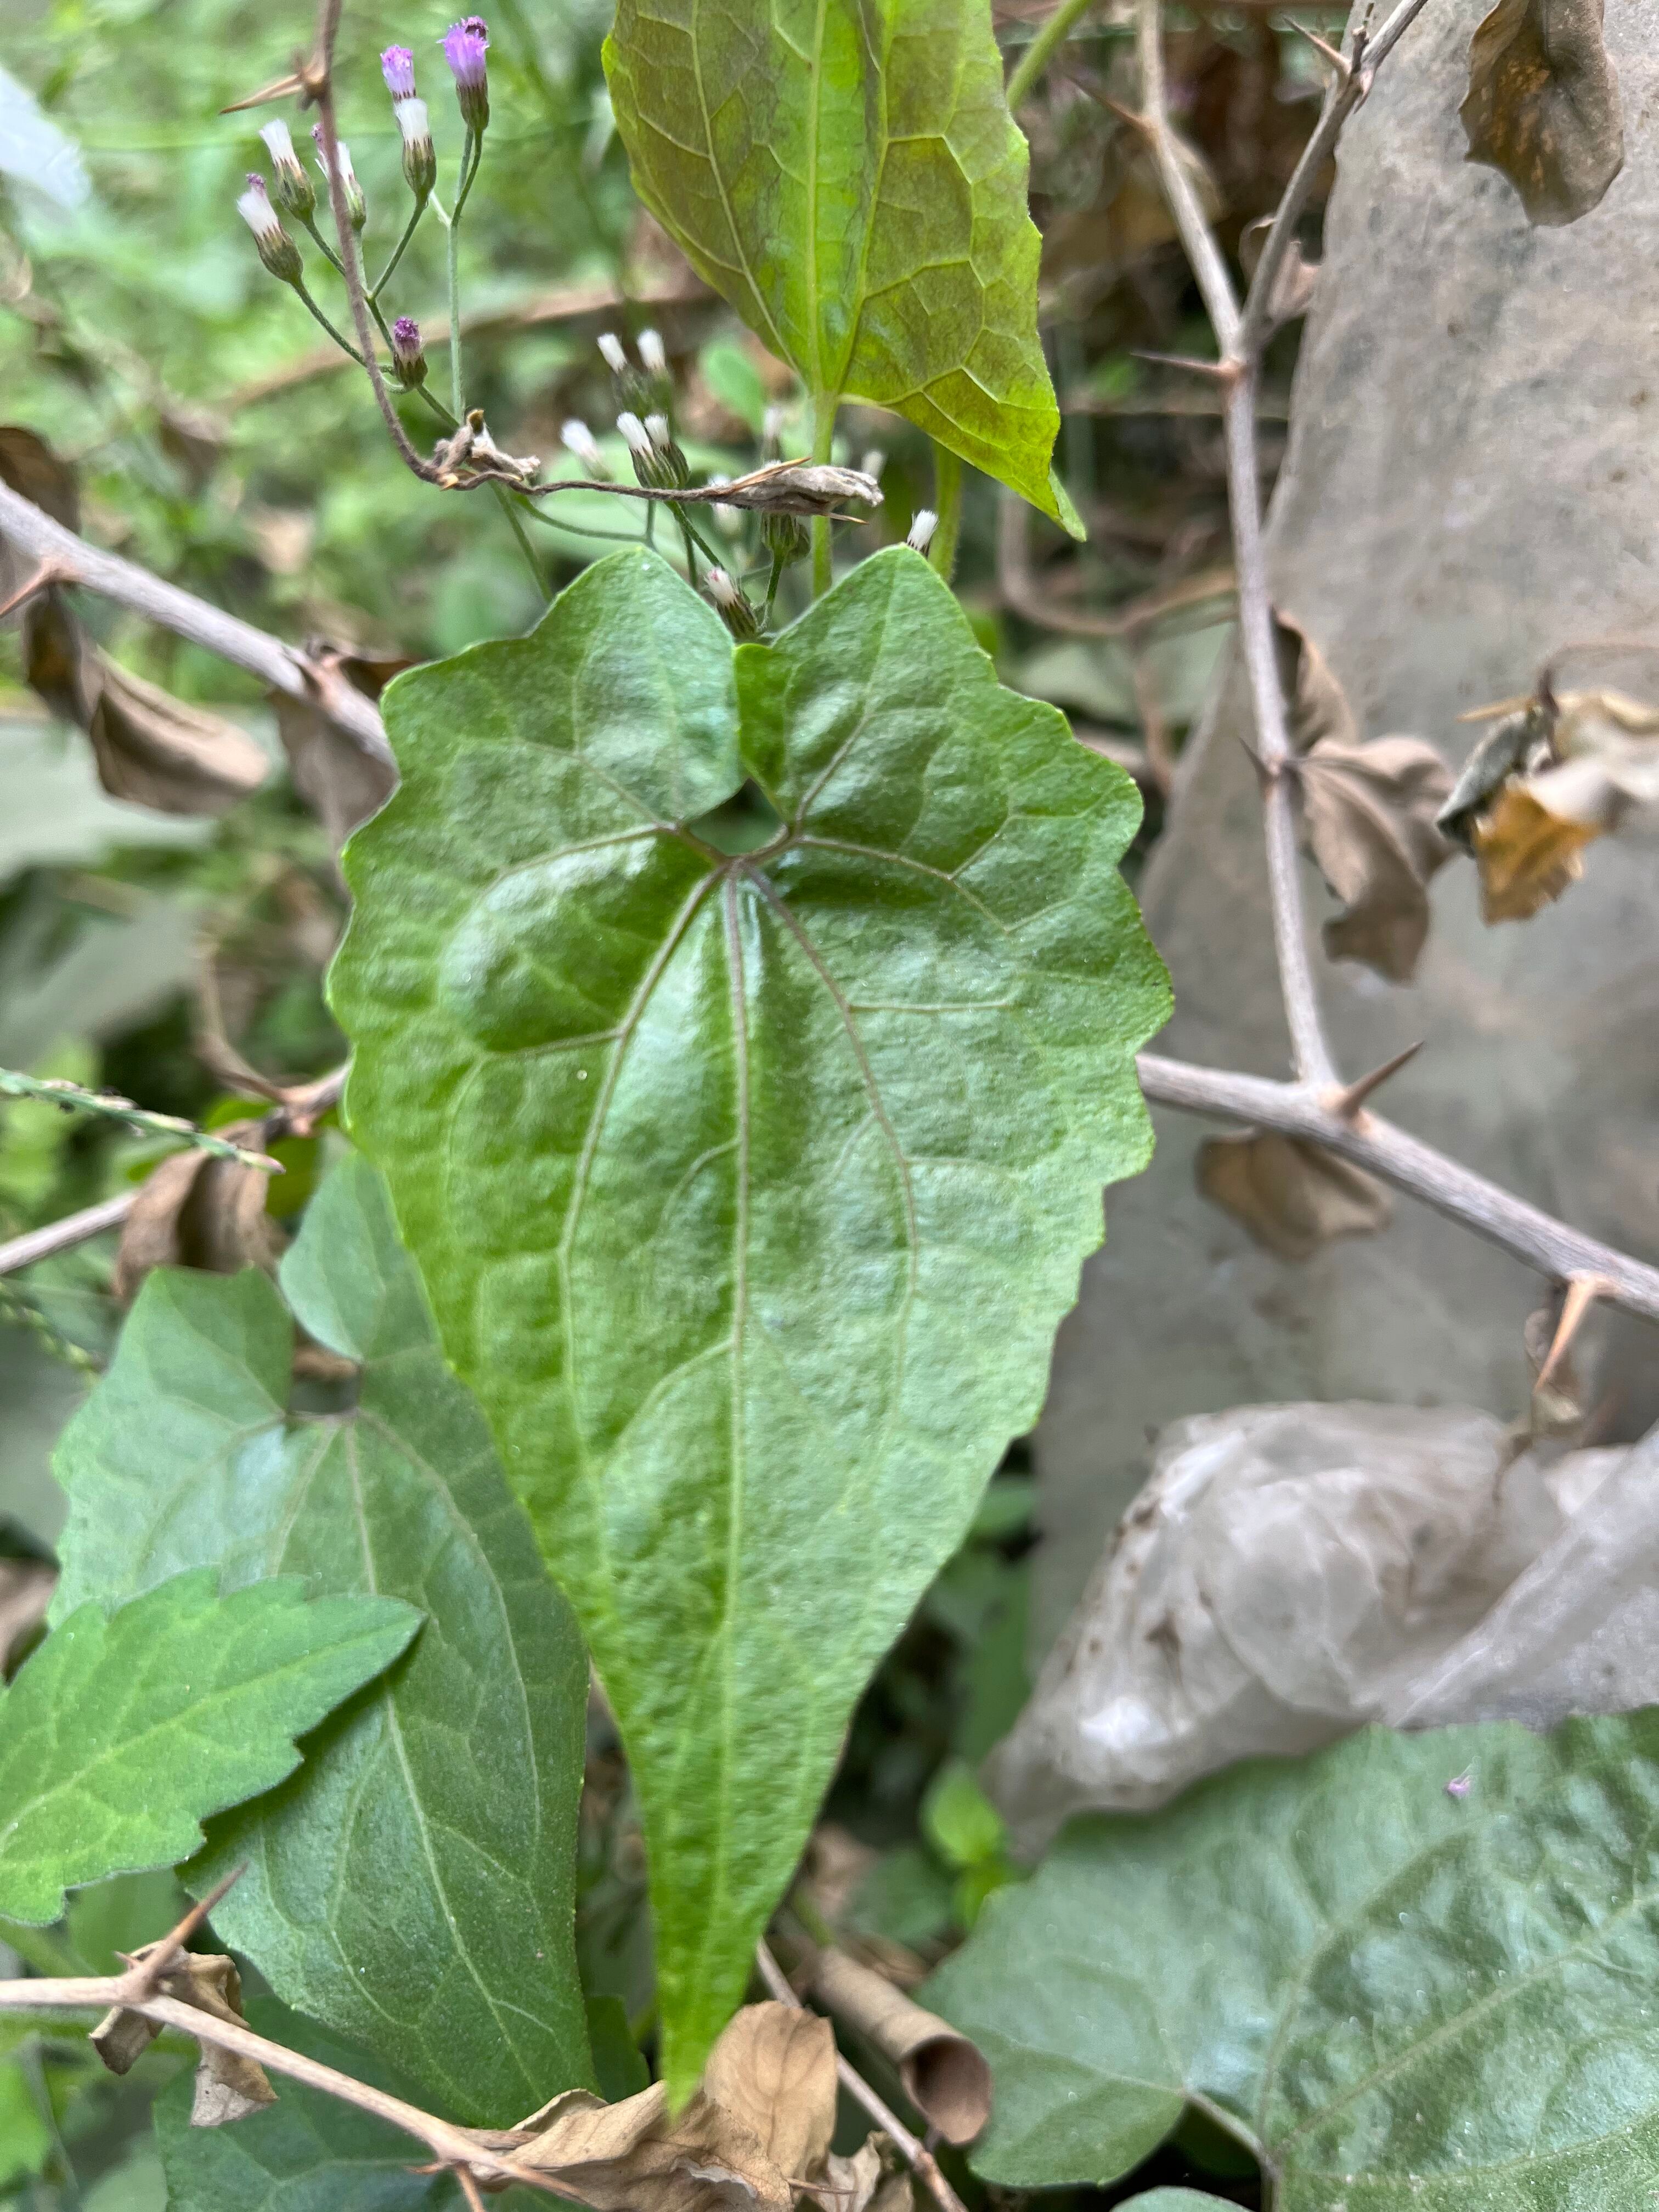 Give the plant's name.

bitter vine
